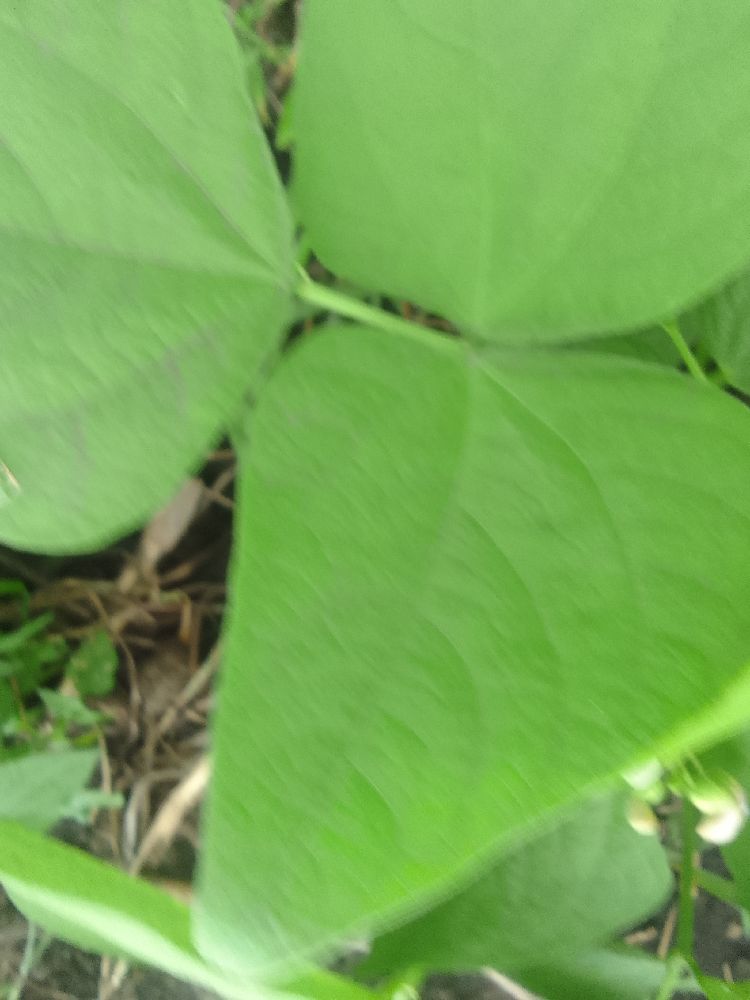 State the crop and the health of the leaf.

common bean, healthy
